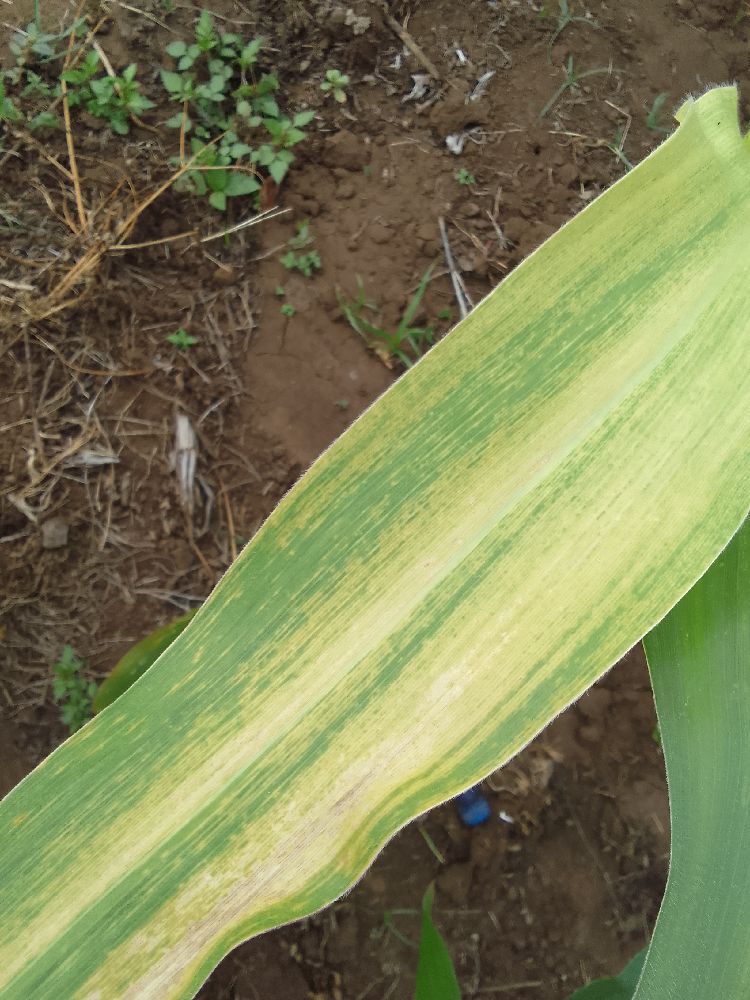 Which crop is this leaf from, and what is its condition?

maize, maize lethal necrosis
